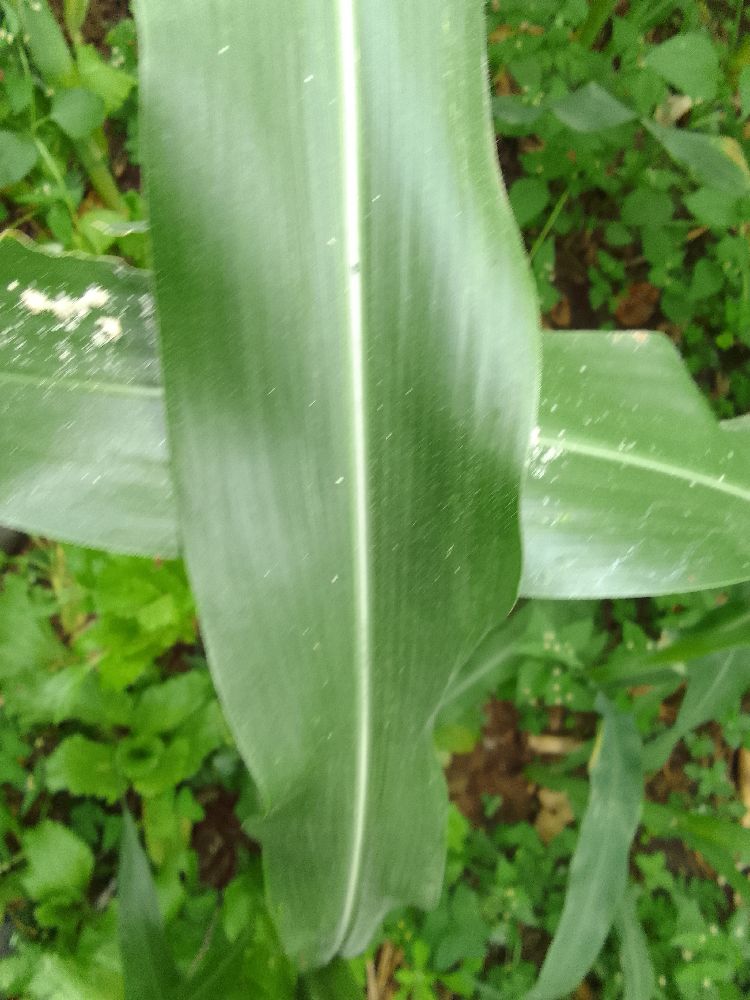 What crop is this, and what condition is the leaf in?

maize, healthy
